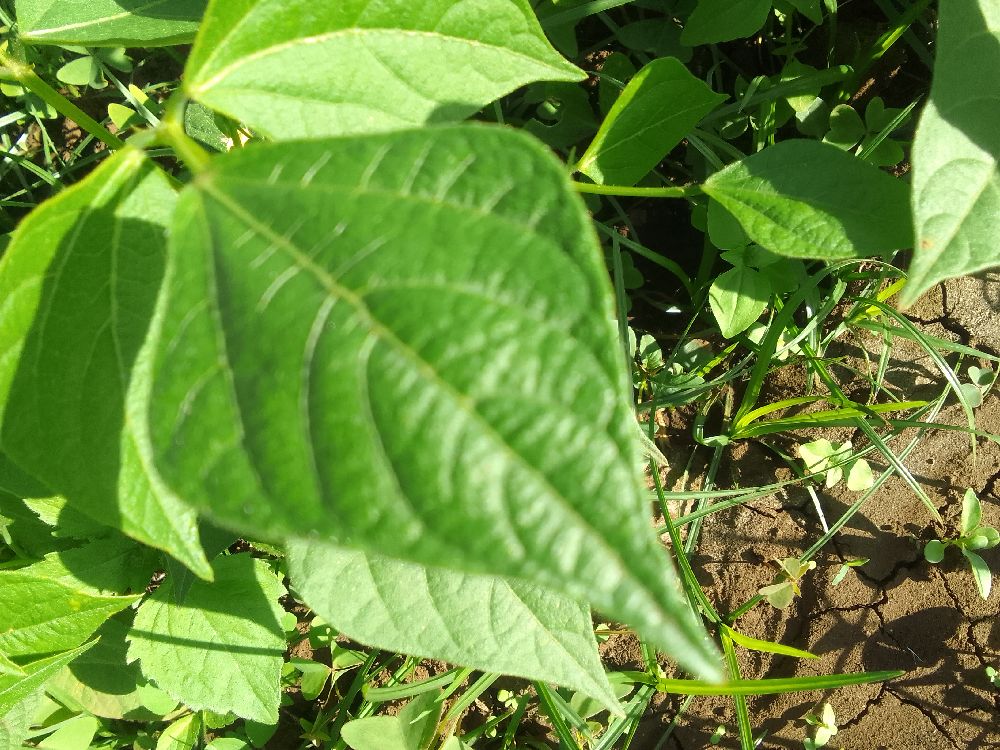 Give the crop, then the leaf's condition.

common bean, healthy
